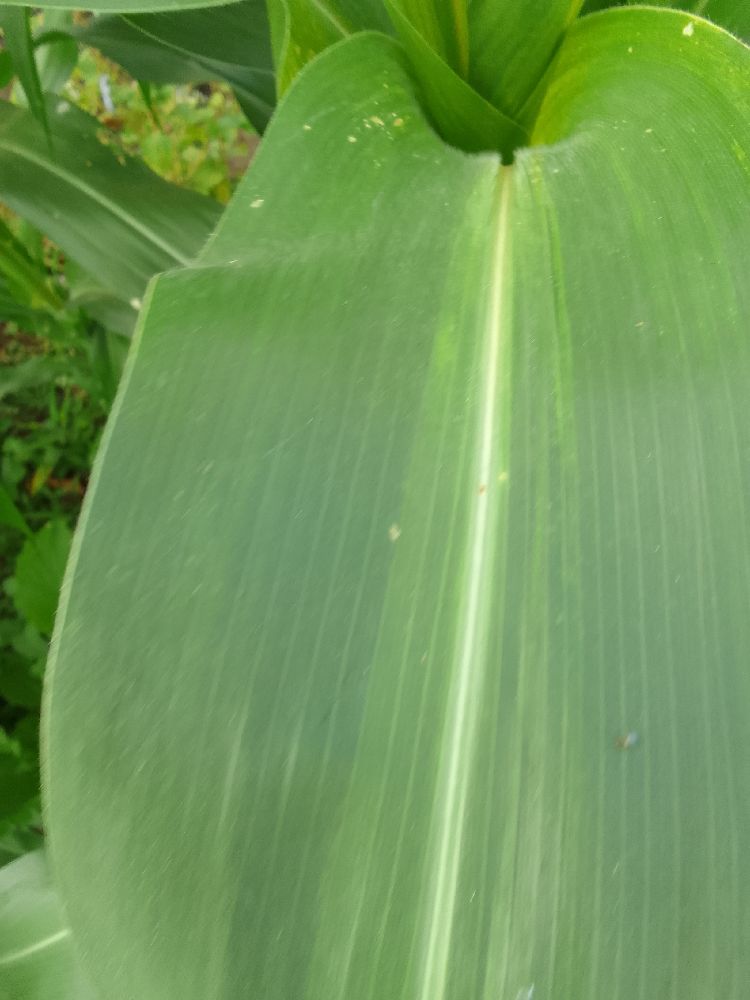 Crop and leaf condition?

maize, healthy
